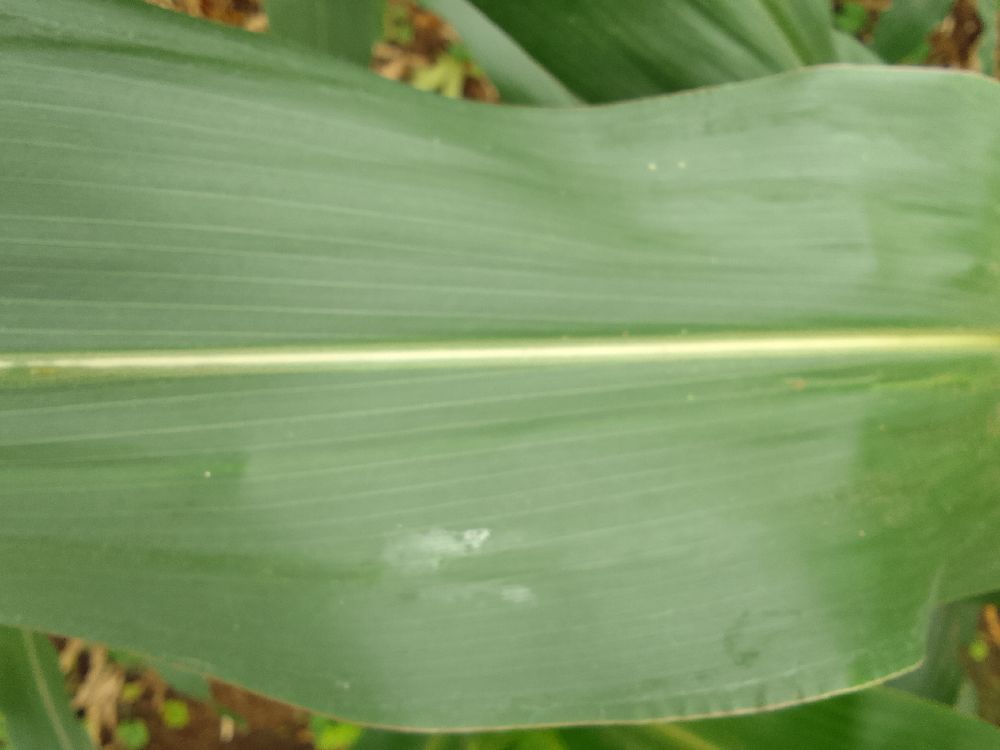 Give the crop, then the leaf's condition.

maize, healthy
